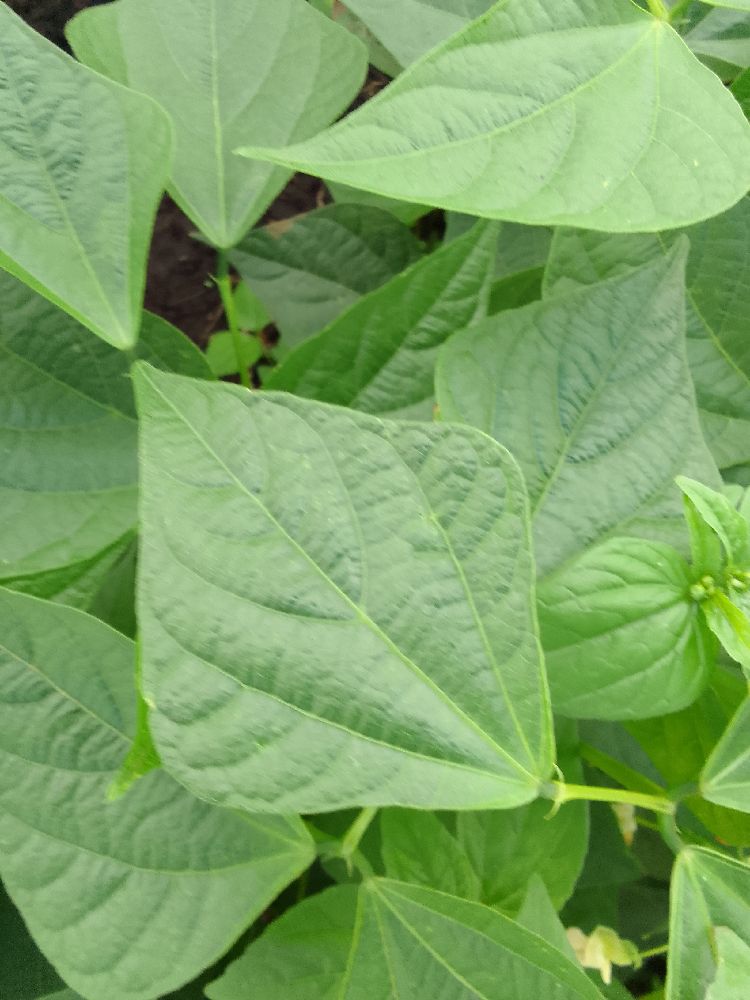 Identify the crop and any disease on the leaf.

common bean, healthy
